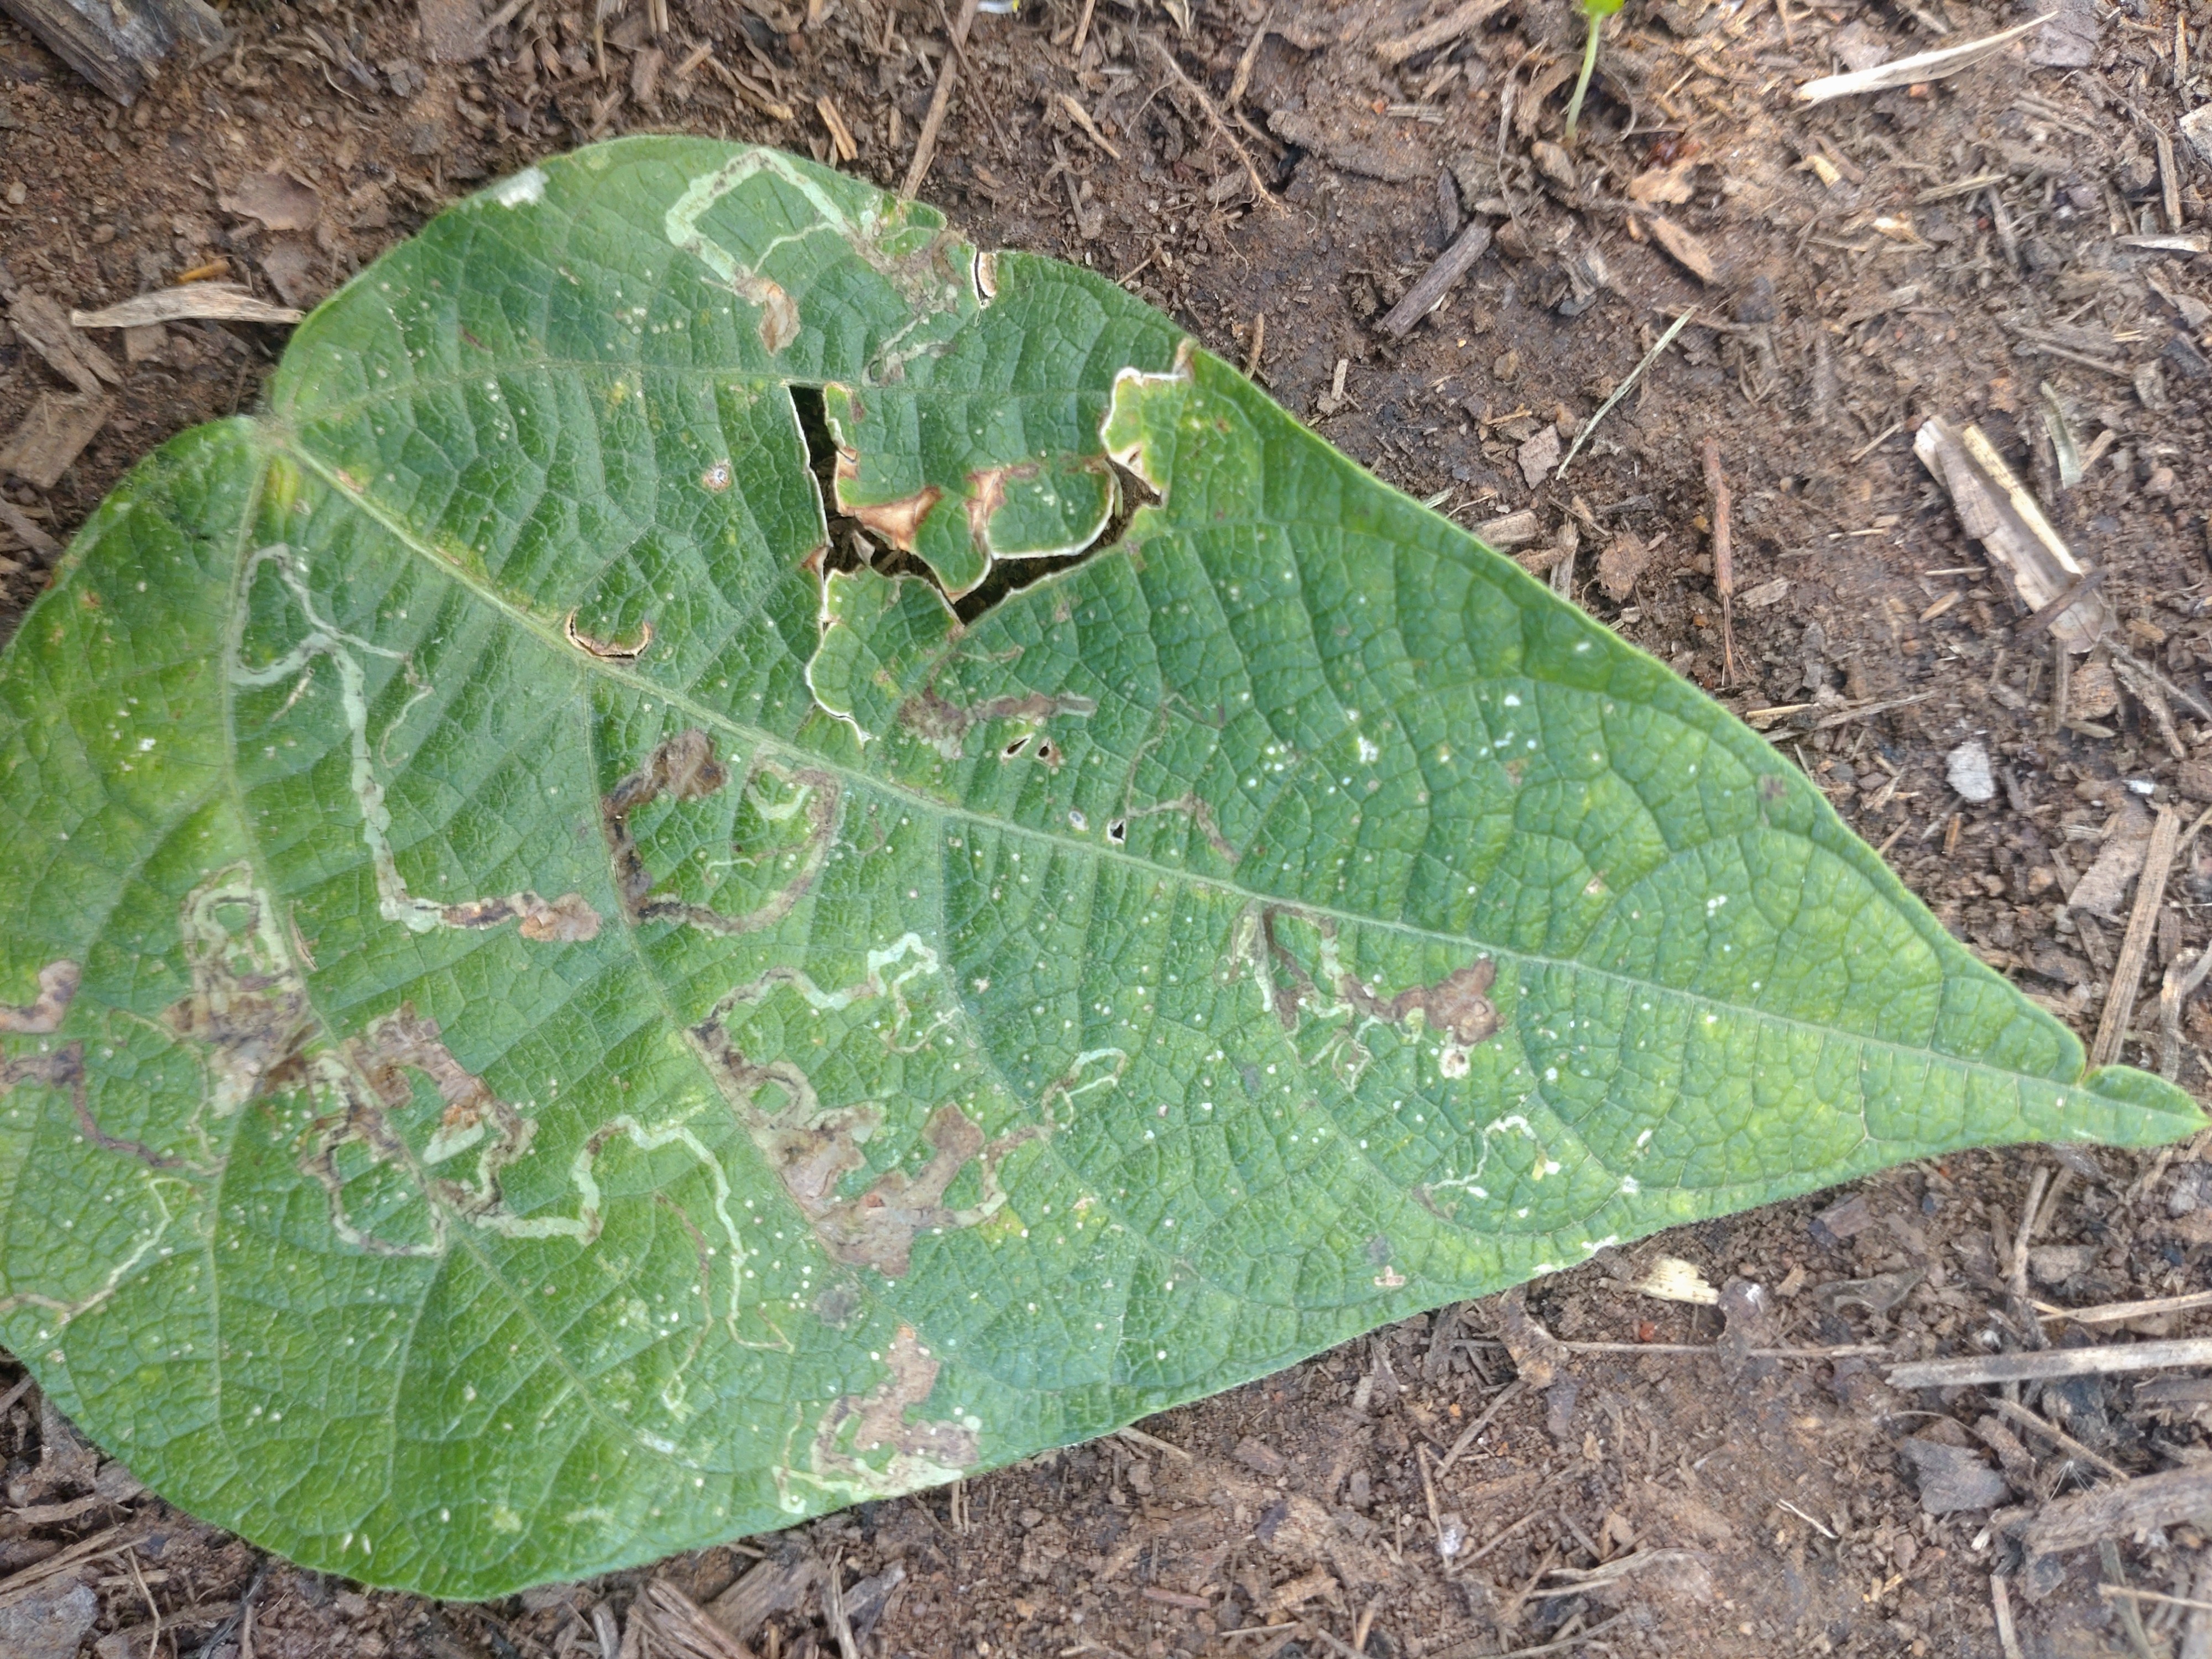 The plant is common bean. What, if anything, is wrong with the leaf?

anthracnose
